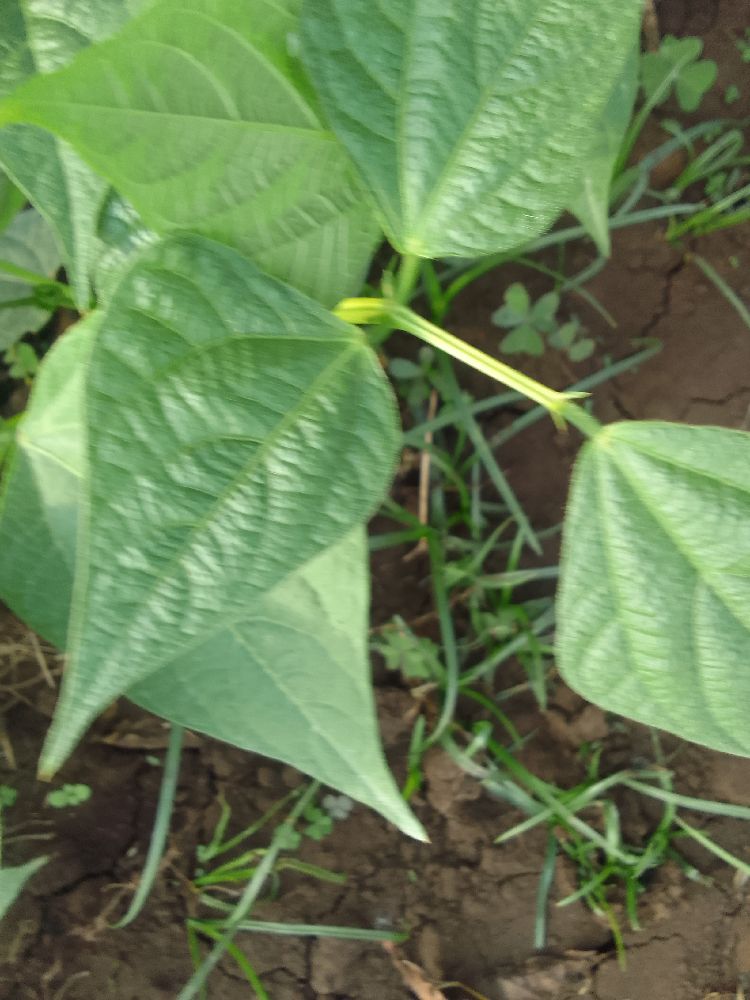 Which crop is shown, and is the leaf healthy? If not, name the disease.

common bean, healthy
